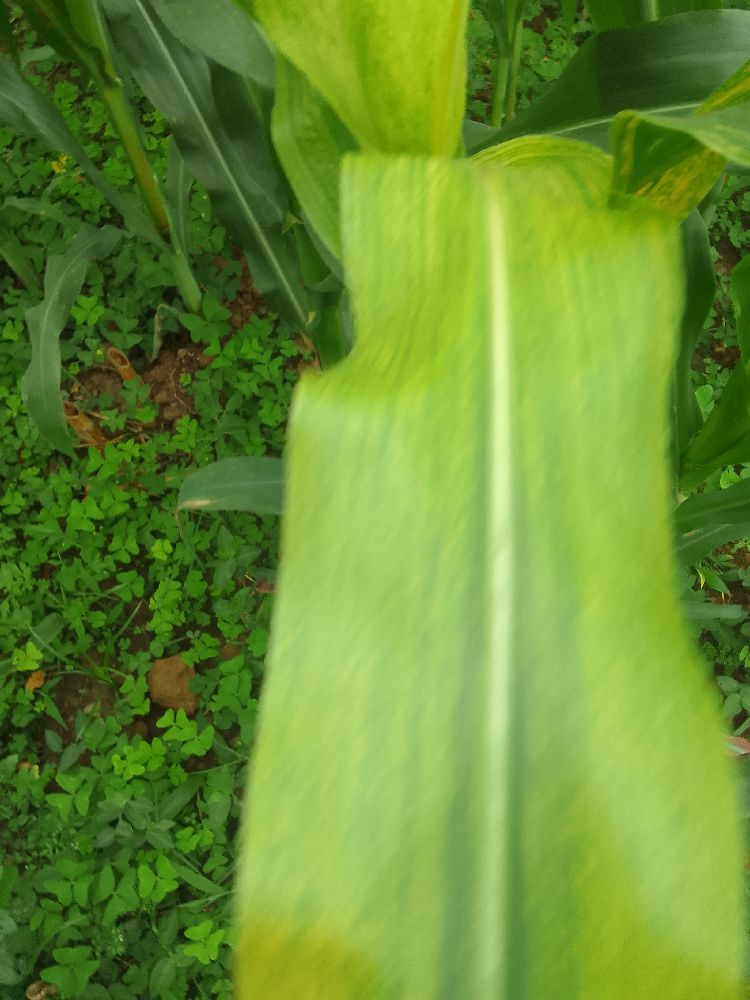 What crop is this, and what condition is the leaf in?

maize, maize lethal necrosis
